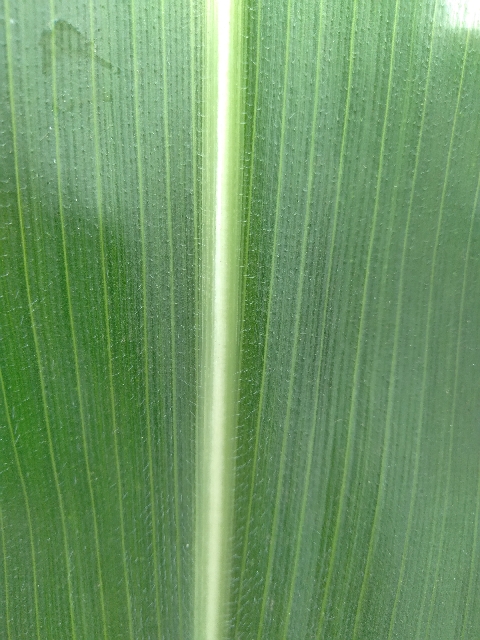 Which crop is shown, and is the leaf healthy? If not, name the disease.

maize, healthy
